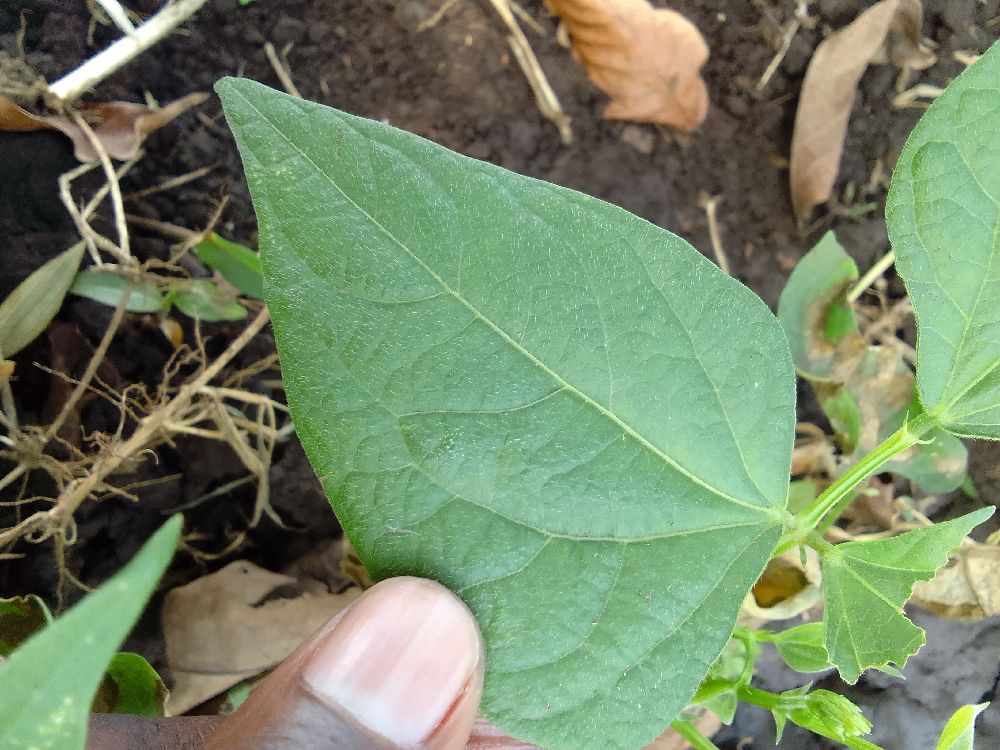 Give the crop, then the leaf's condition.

common bean, healthy
